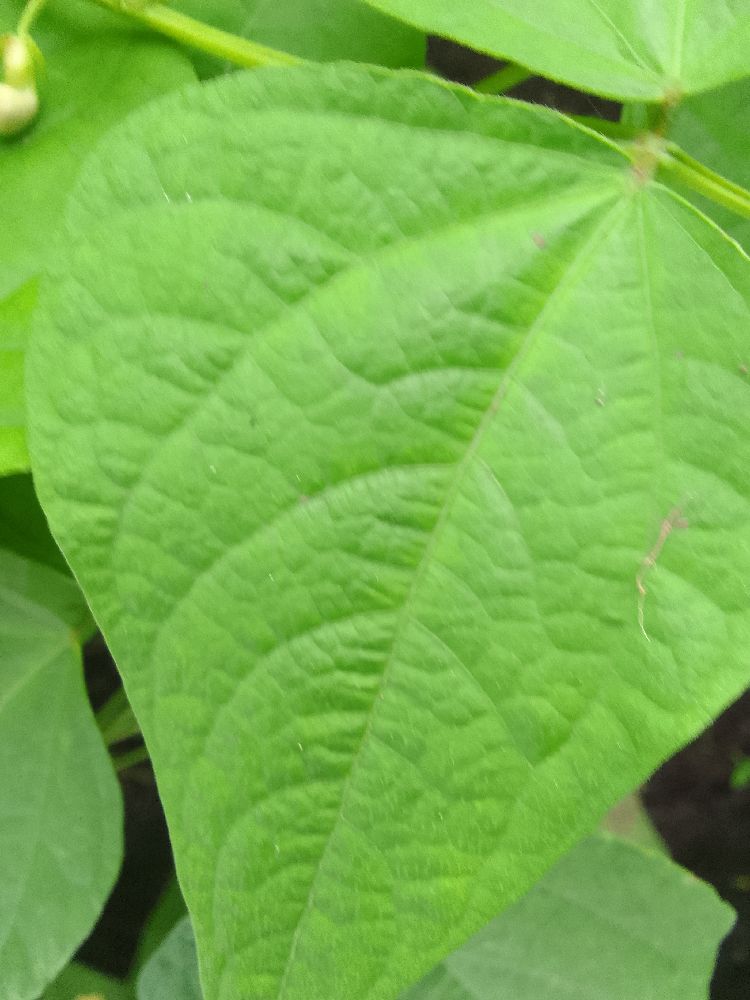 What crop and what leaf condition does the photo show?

common bean, healthy
